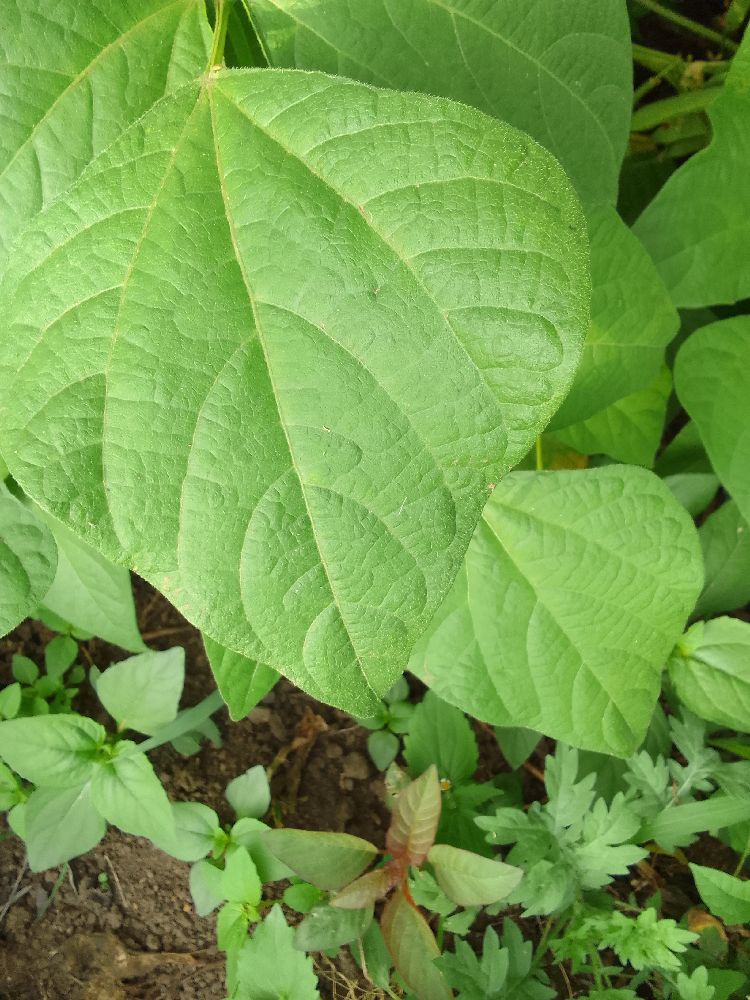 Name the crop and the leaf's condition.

common bean, healthy
